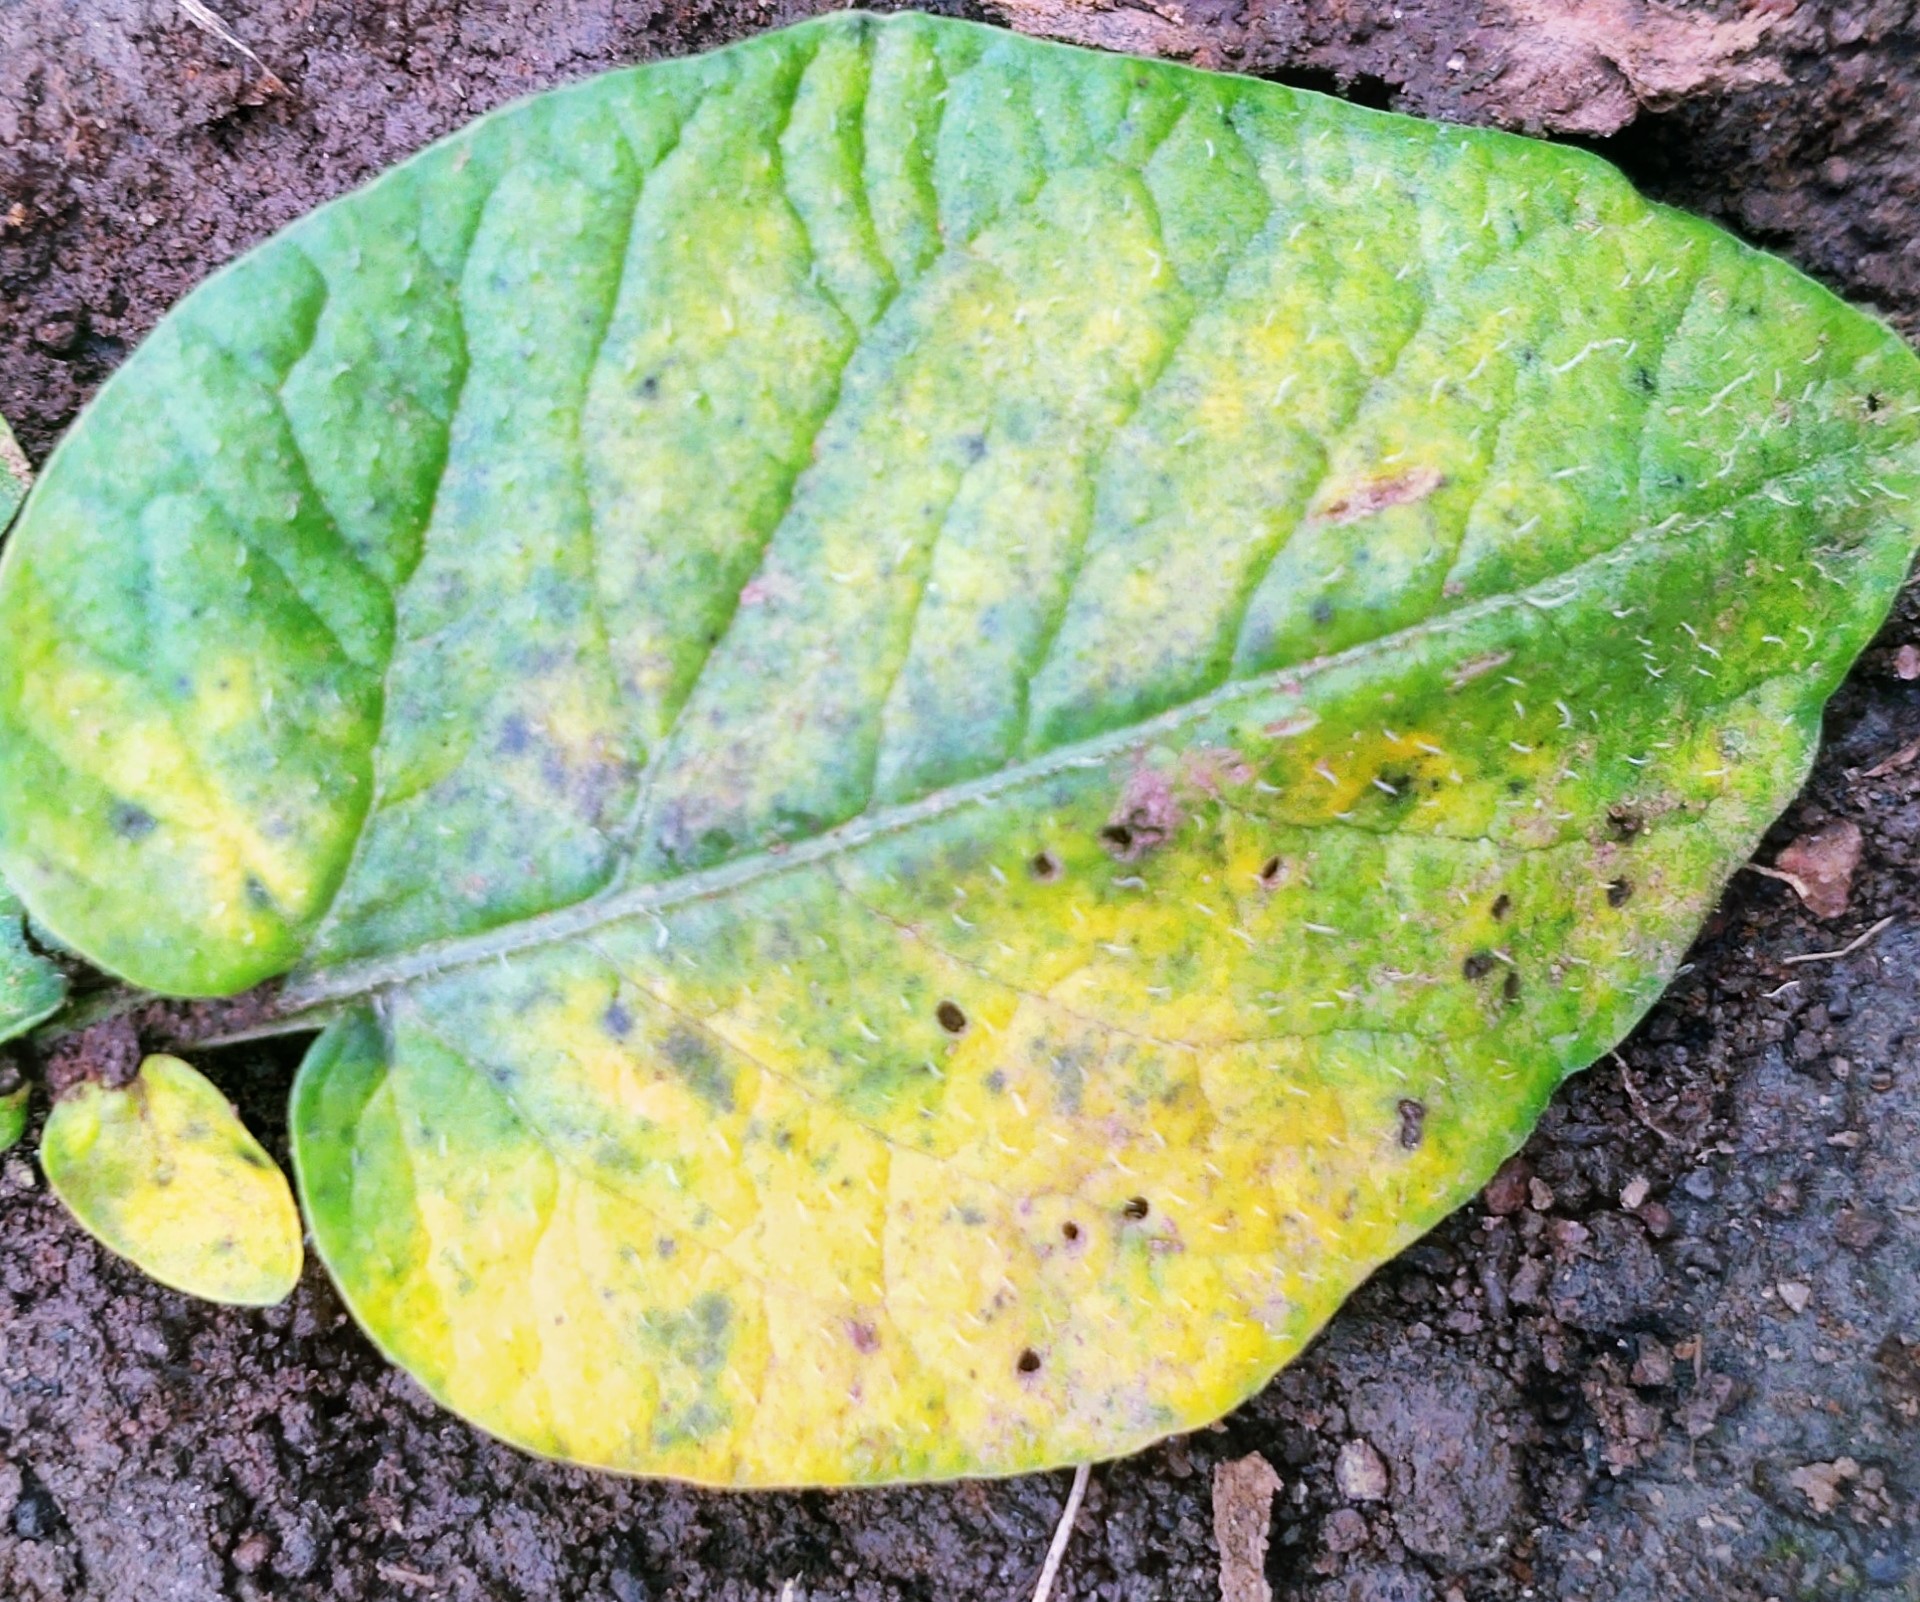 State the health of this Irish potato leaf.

late blight
